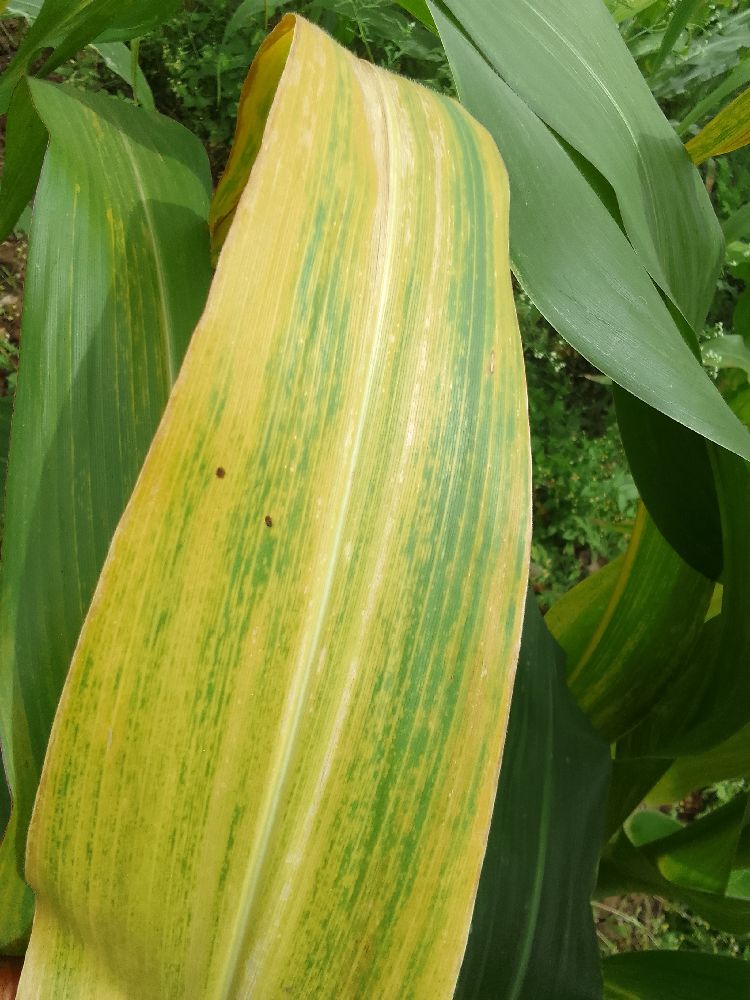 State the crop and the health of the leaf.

maize, maize lethal necrosis
